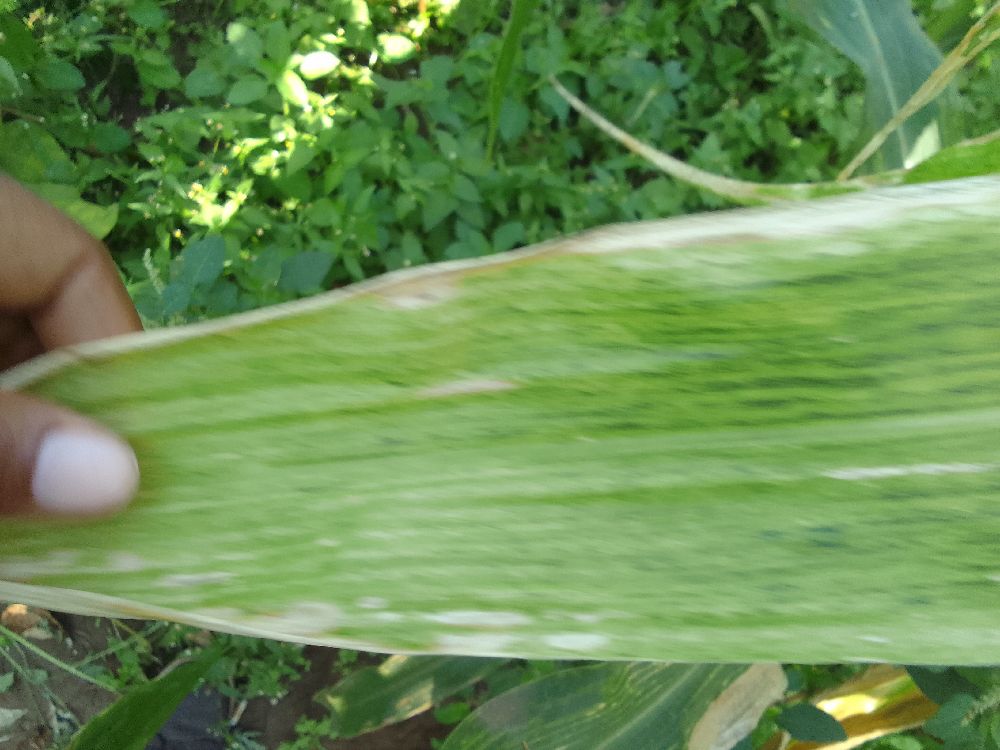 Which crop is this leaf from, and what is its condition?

maize, maize lethal necrosis
